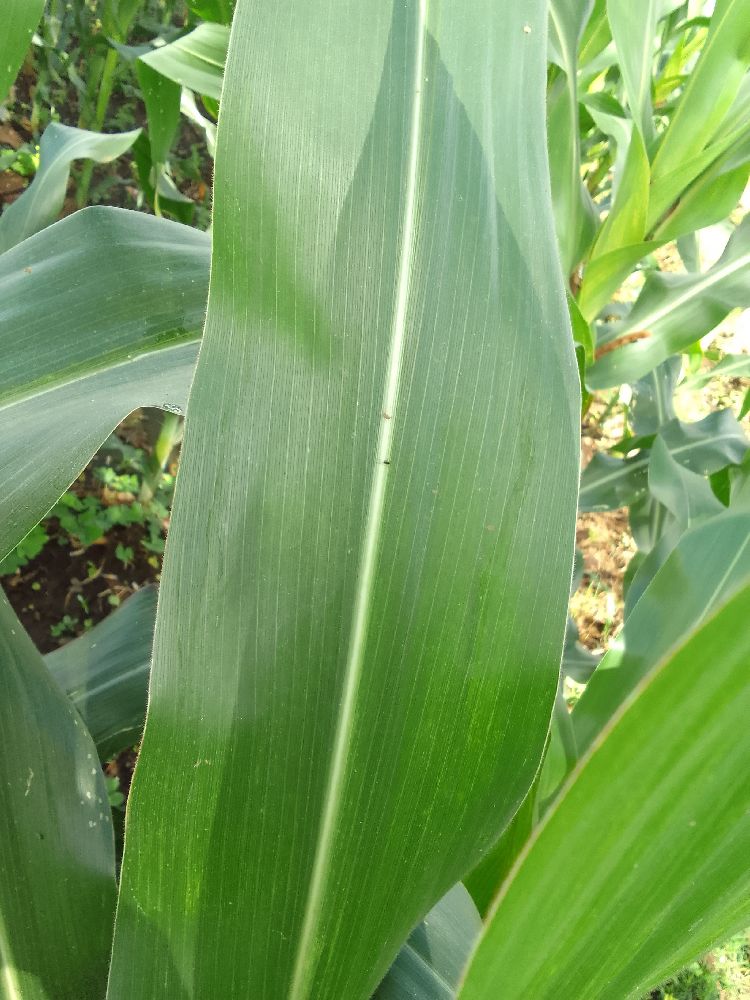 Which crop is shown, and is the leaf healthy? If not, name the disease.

maize, healthy
